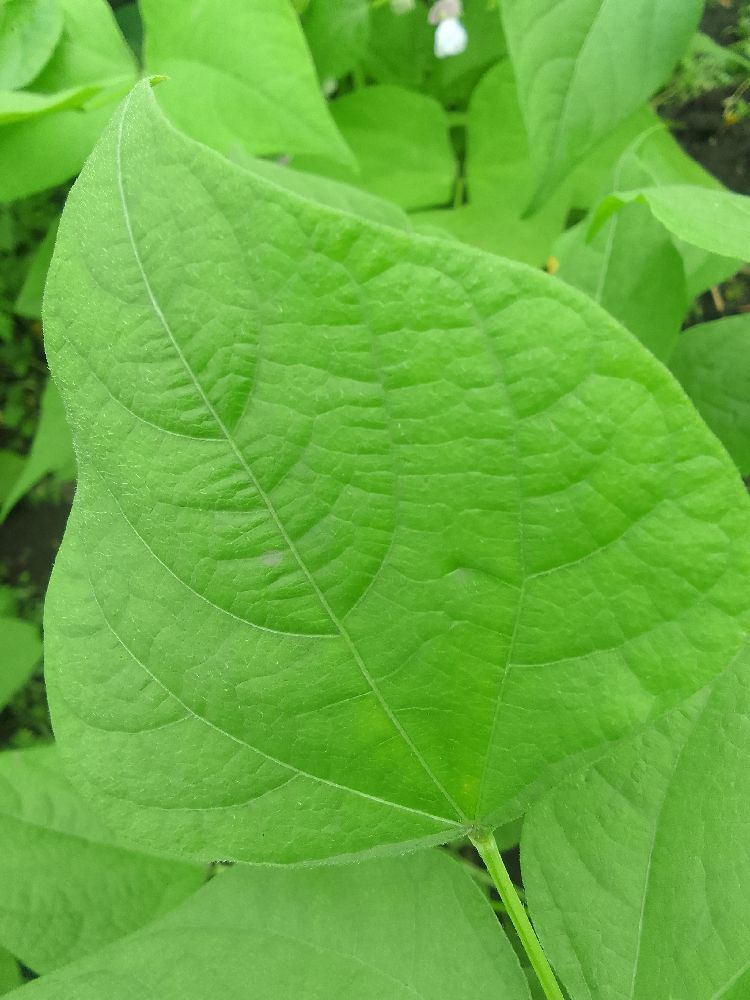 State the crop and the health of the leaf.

common bean, healthy
